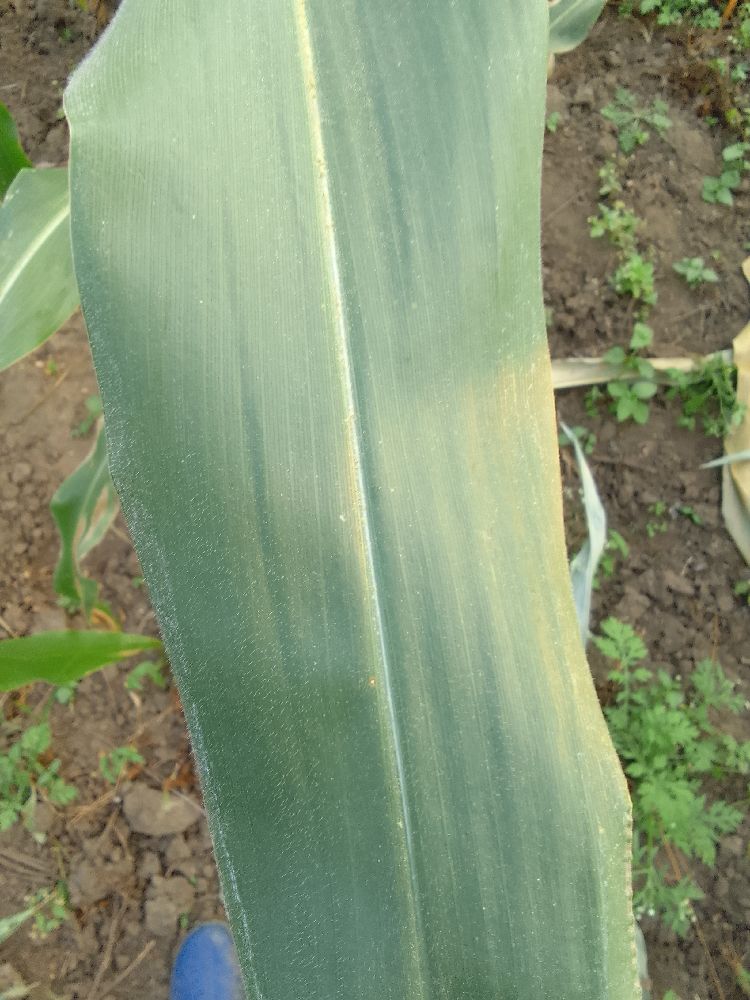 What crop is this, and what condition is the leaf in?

maize, healthy
